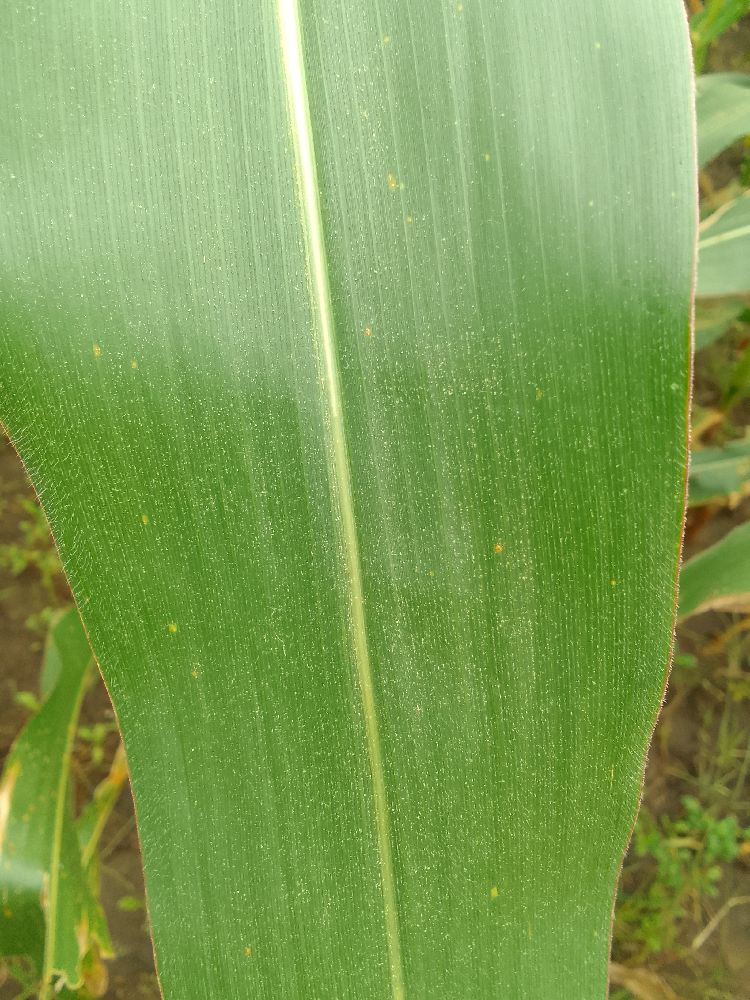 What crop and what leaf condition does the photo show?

maize, healthy
